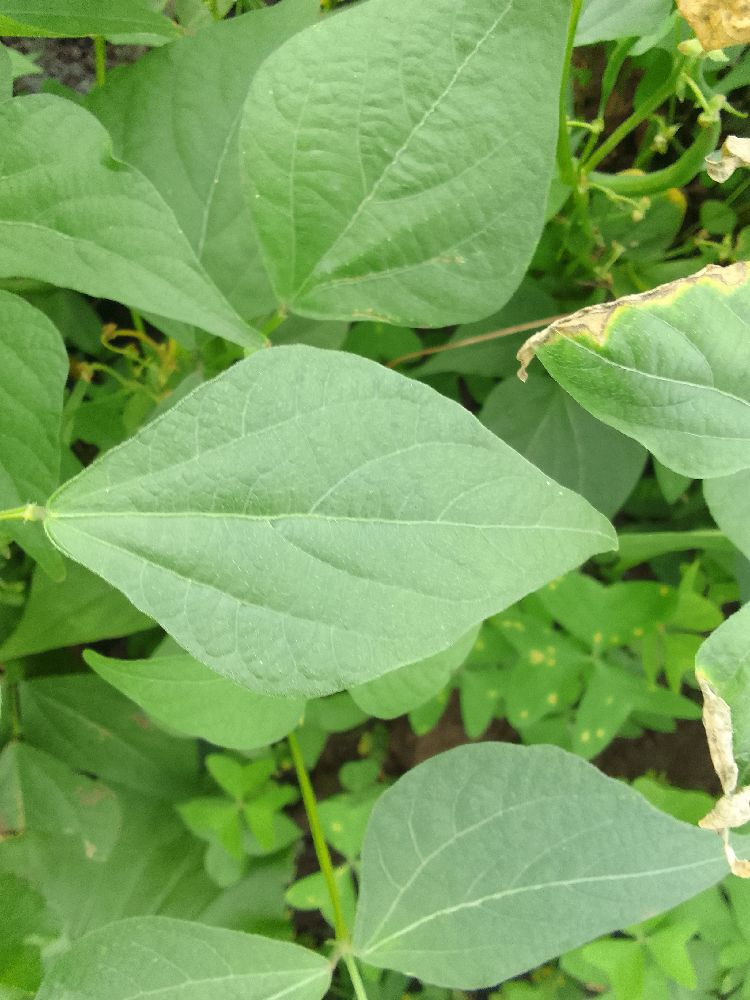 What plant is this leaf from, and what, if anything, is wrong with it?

common bean, healthy
